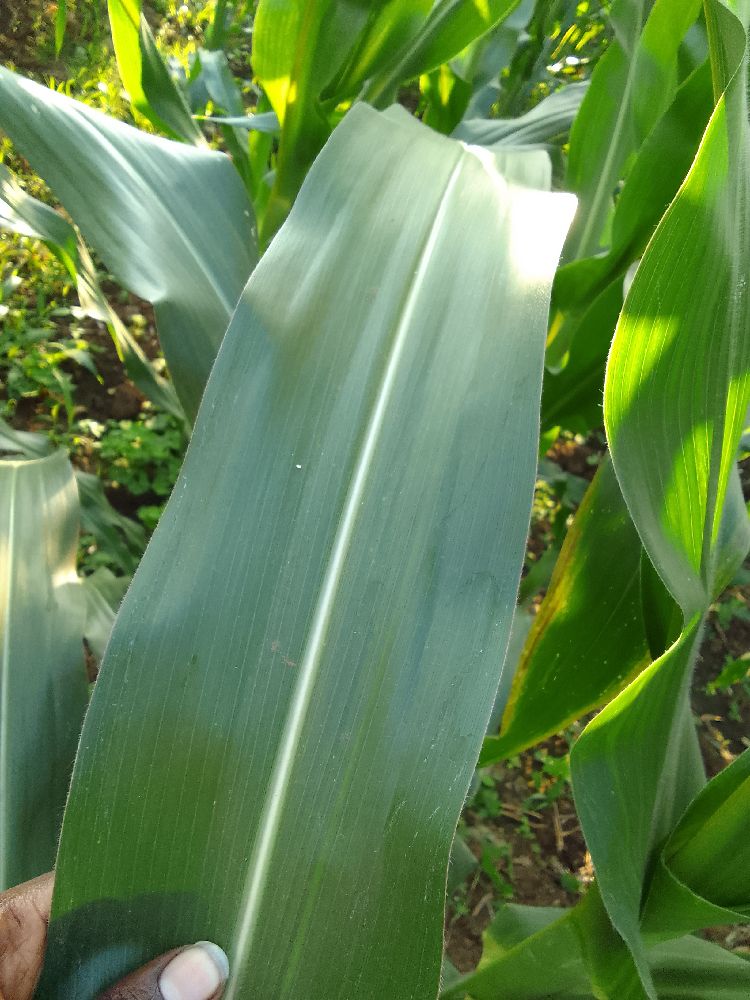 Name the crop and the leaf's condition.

maize, healthy
